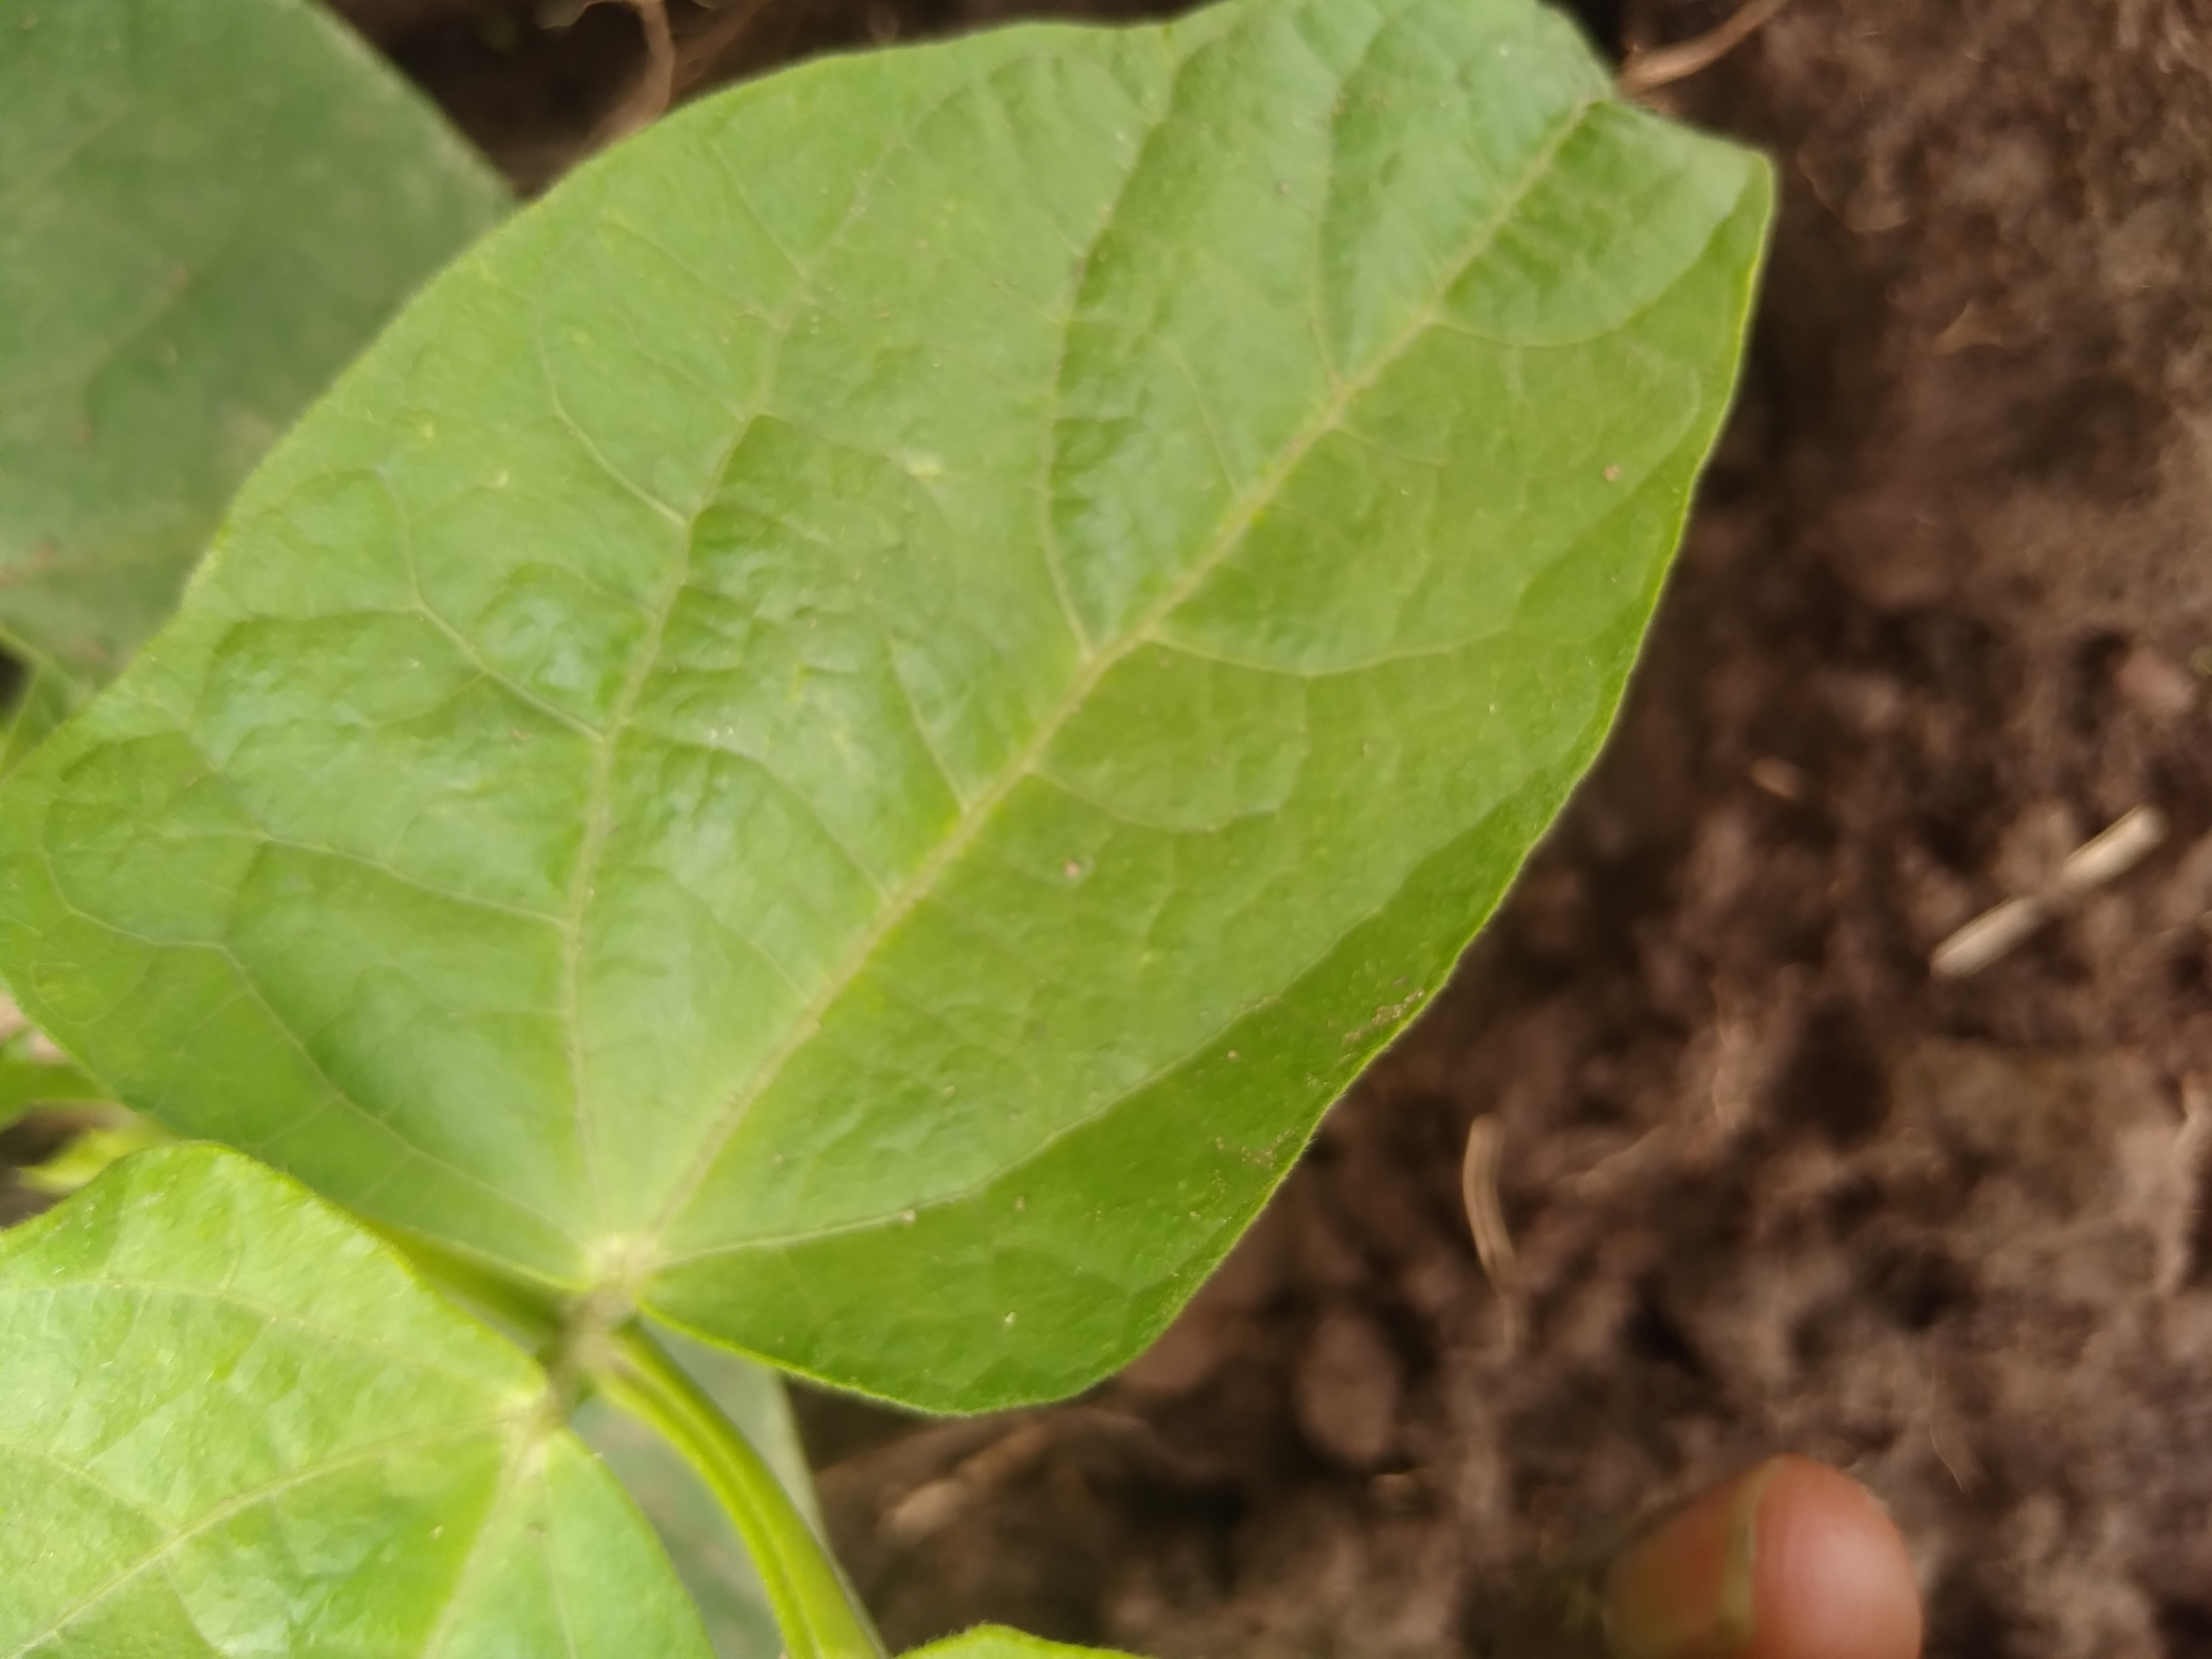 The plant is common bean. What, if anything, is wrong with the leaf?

healthy
